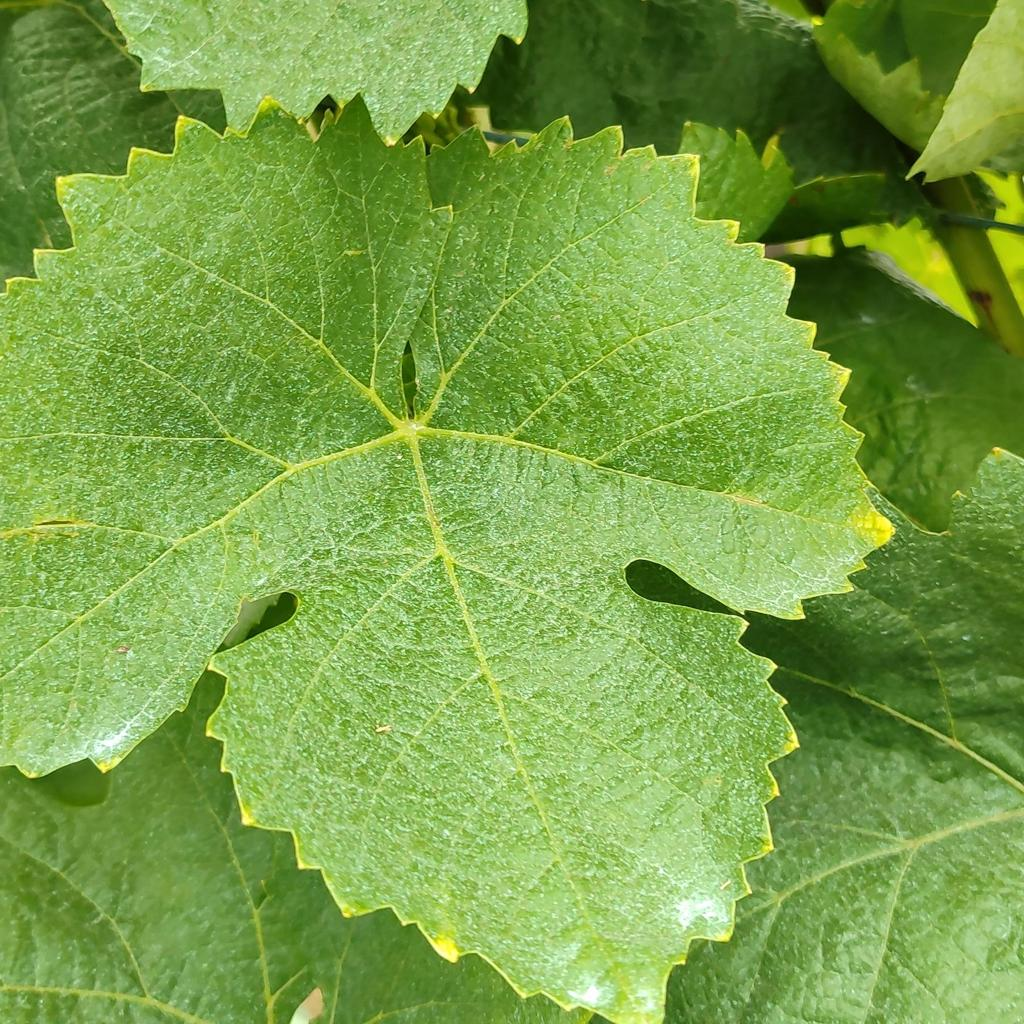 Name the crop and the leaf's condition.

grapevine, healthy
